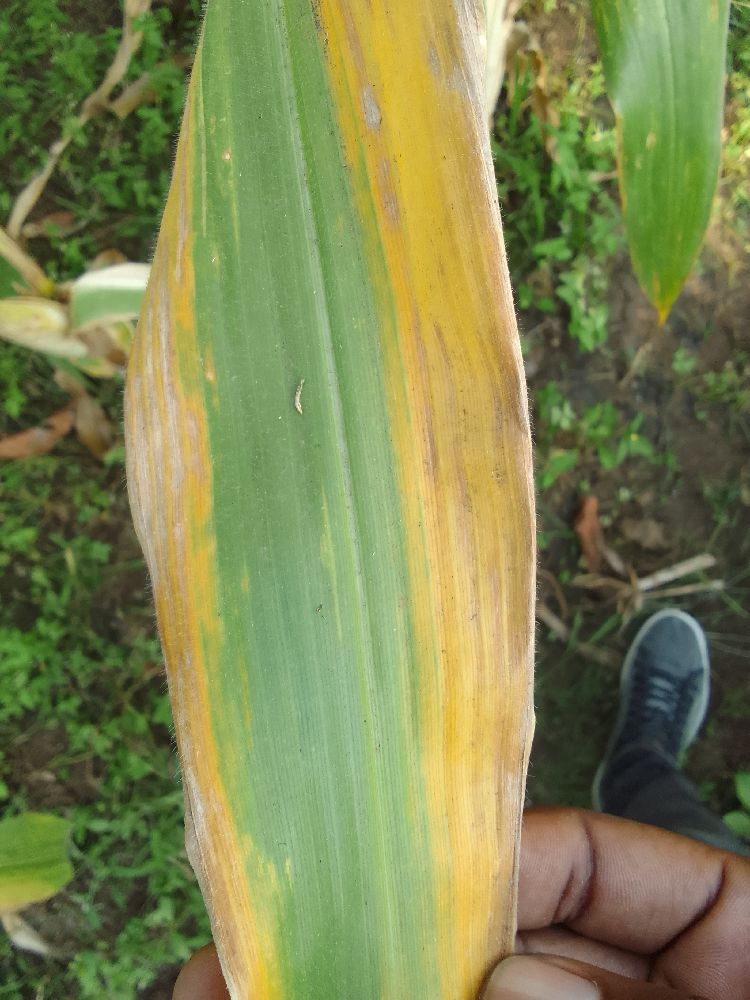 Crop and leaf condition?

maize, maize lethal necrosis
